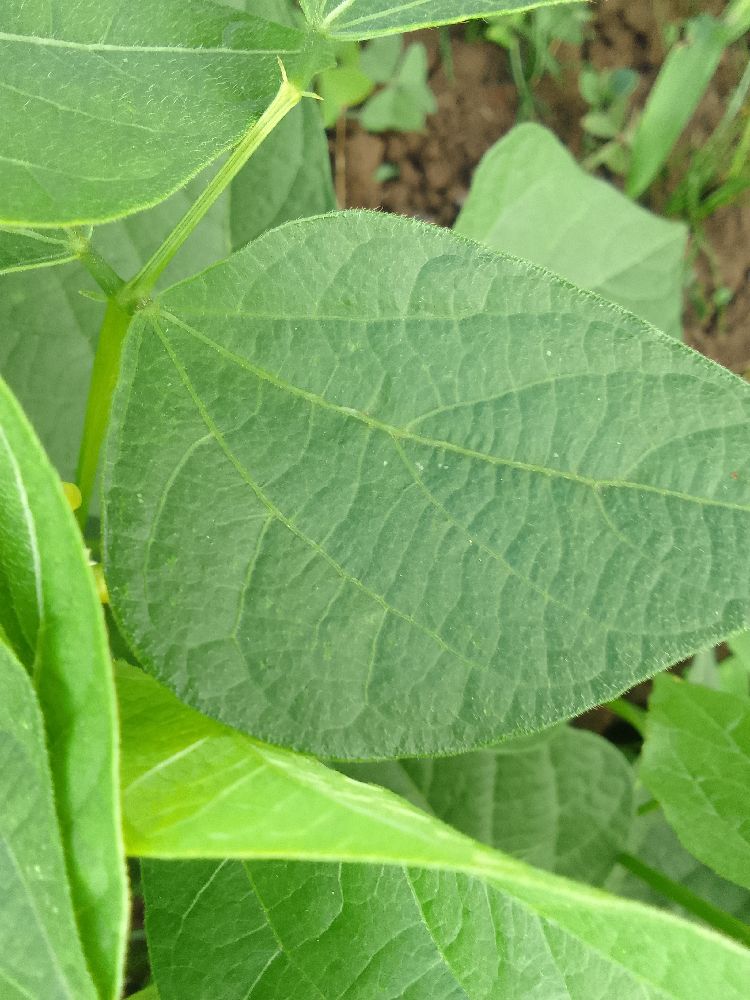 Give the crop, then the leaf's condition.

common bean, healthy
